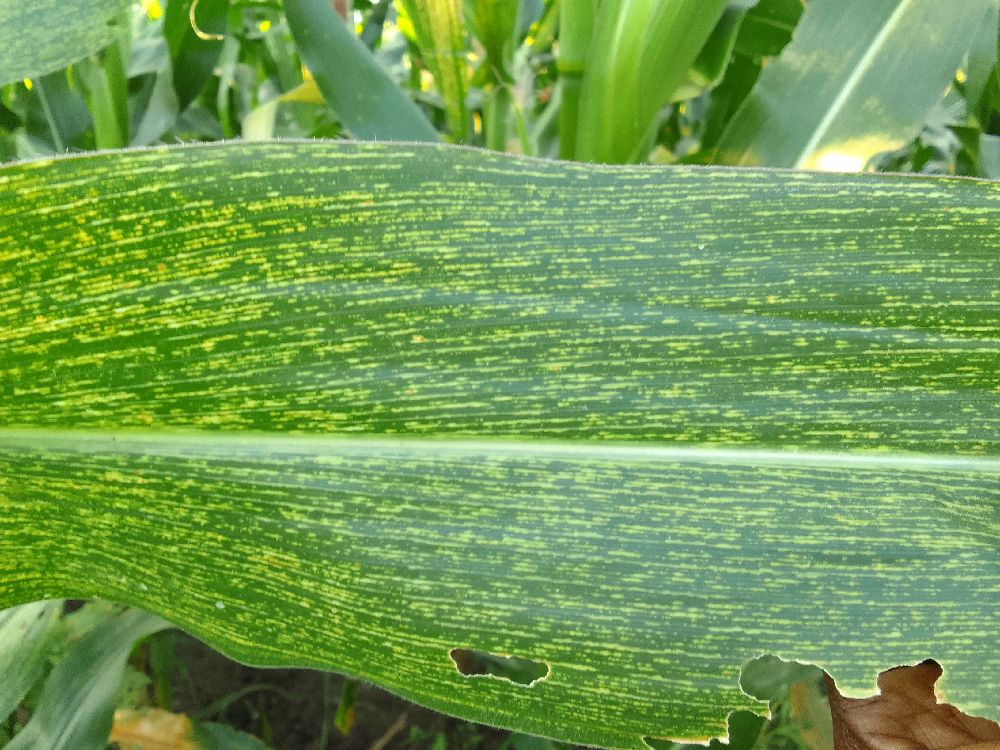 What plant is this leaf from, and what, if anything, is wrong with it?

maize, maize streak virus
